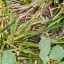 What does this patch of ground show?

unstructured weed
